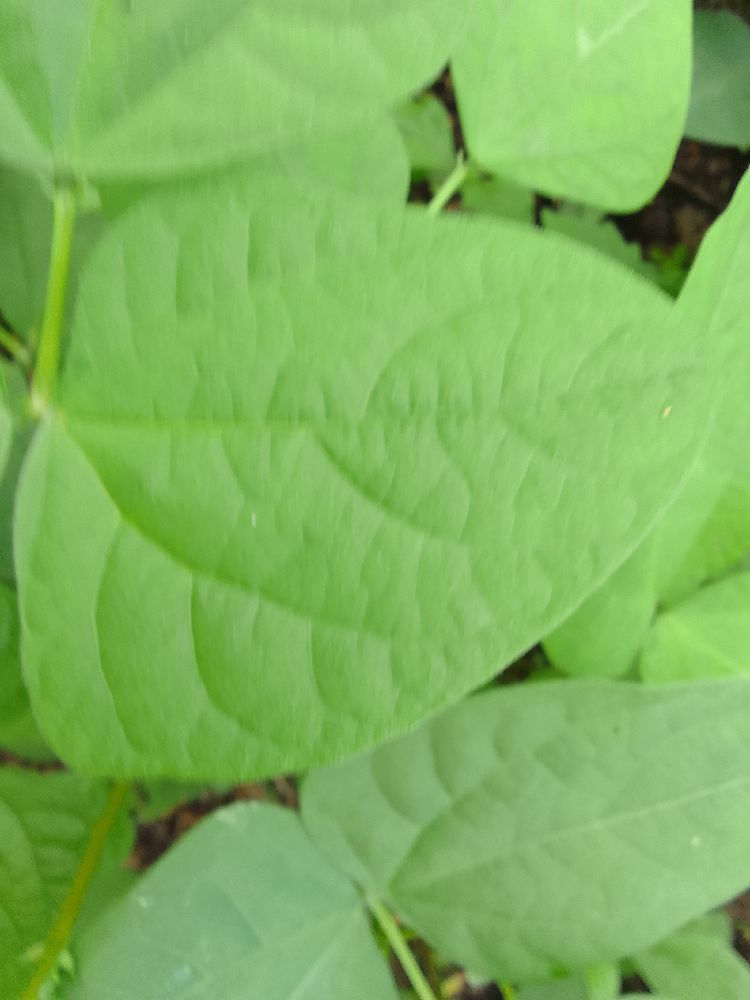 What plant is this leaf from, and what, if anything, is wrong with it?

common bean, healthy
